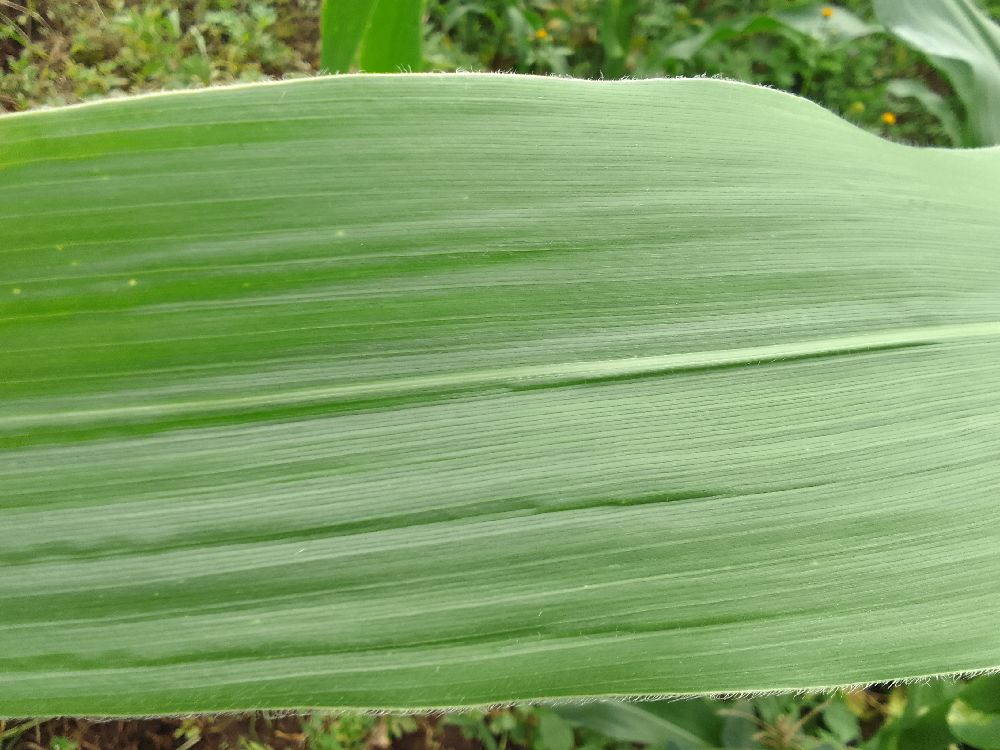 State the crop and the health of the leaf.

maize, healthy
